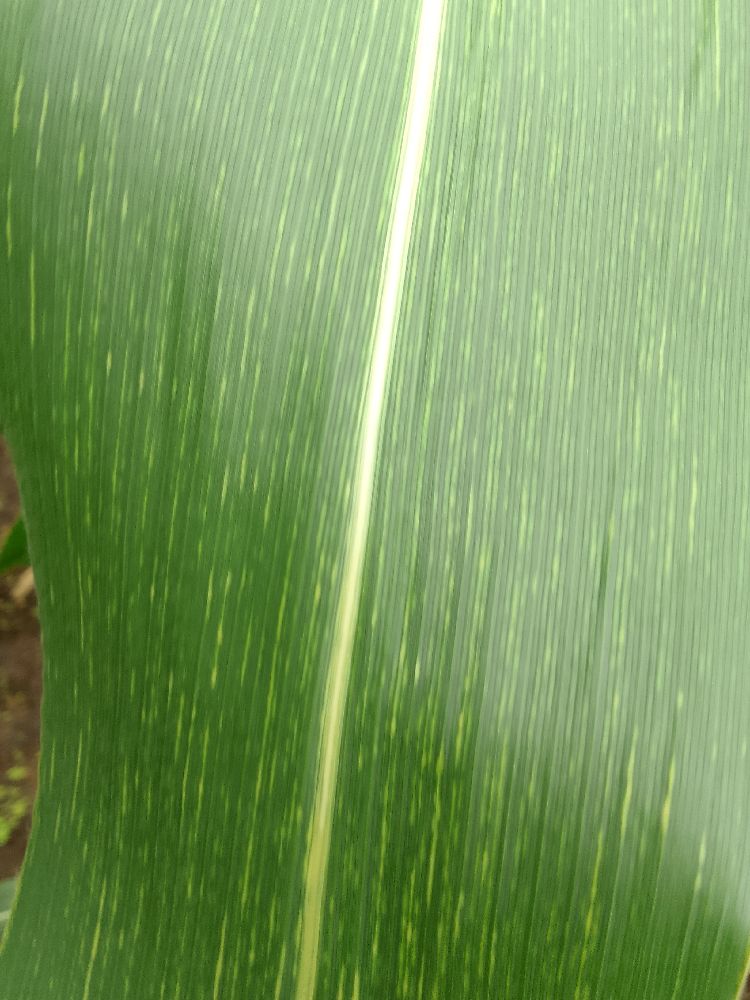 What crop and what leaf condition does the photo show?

maize, maize streak virus
